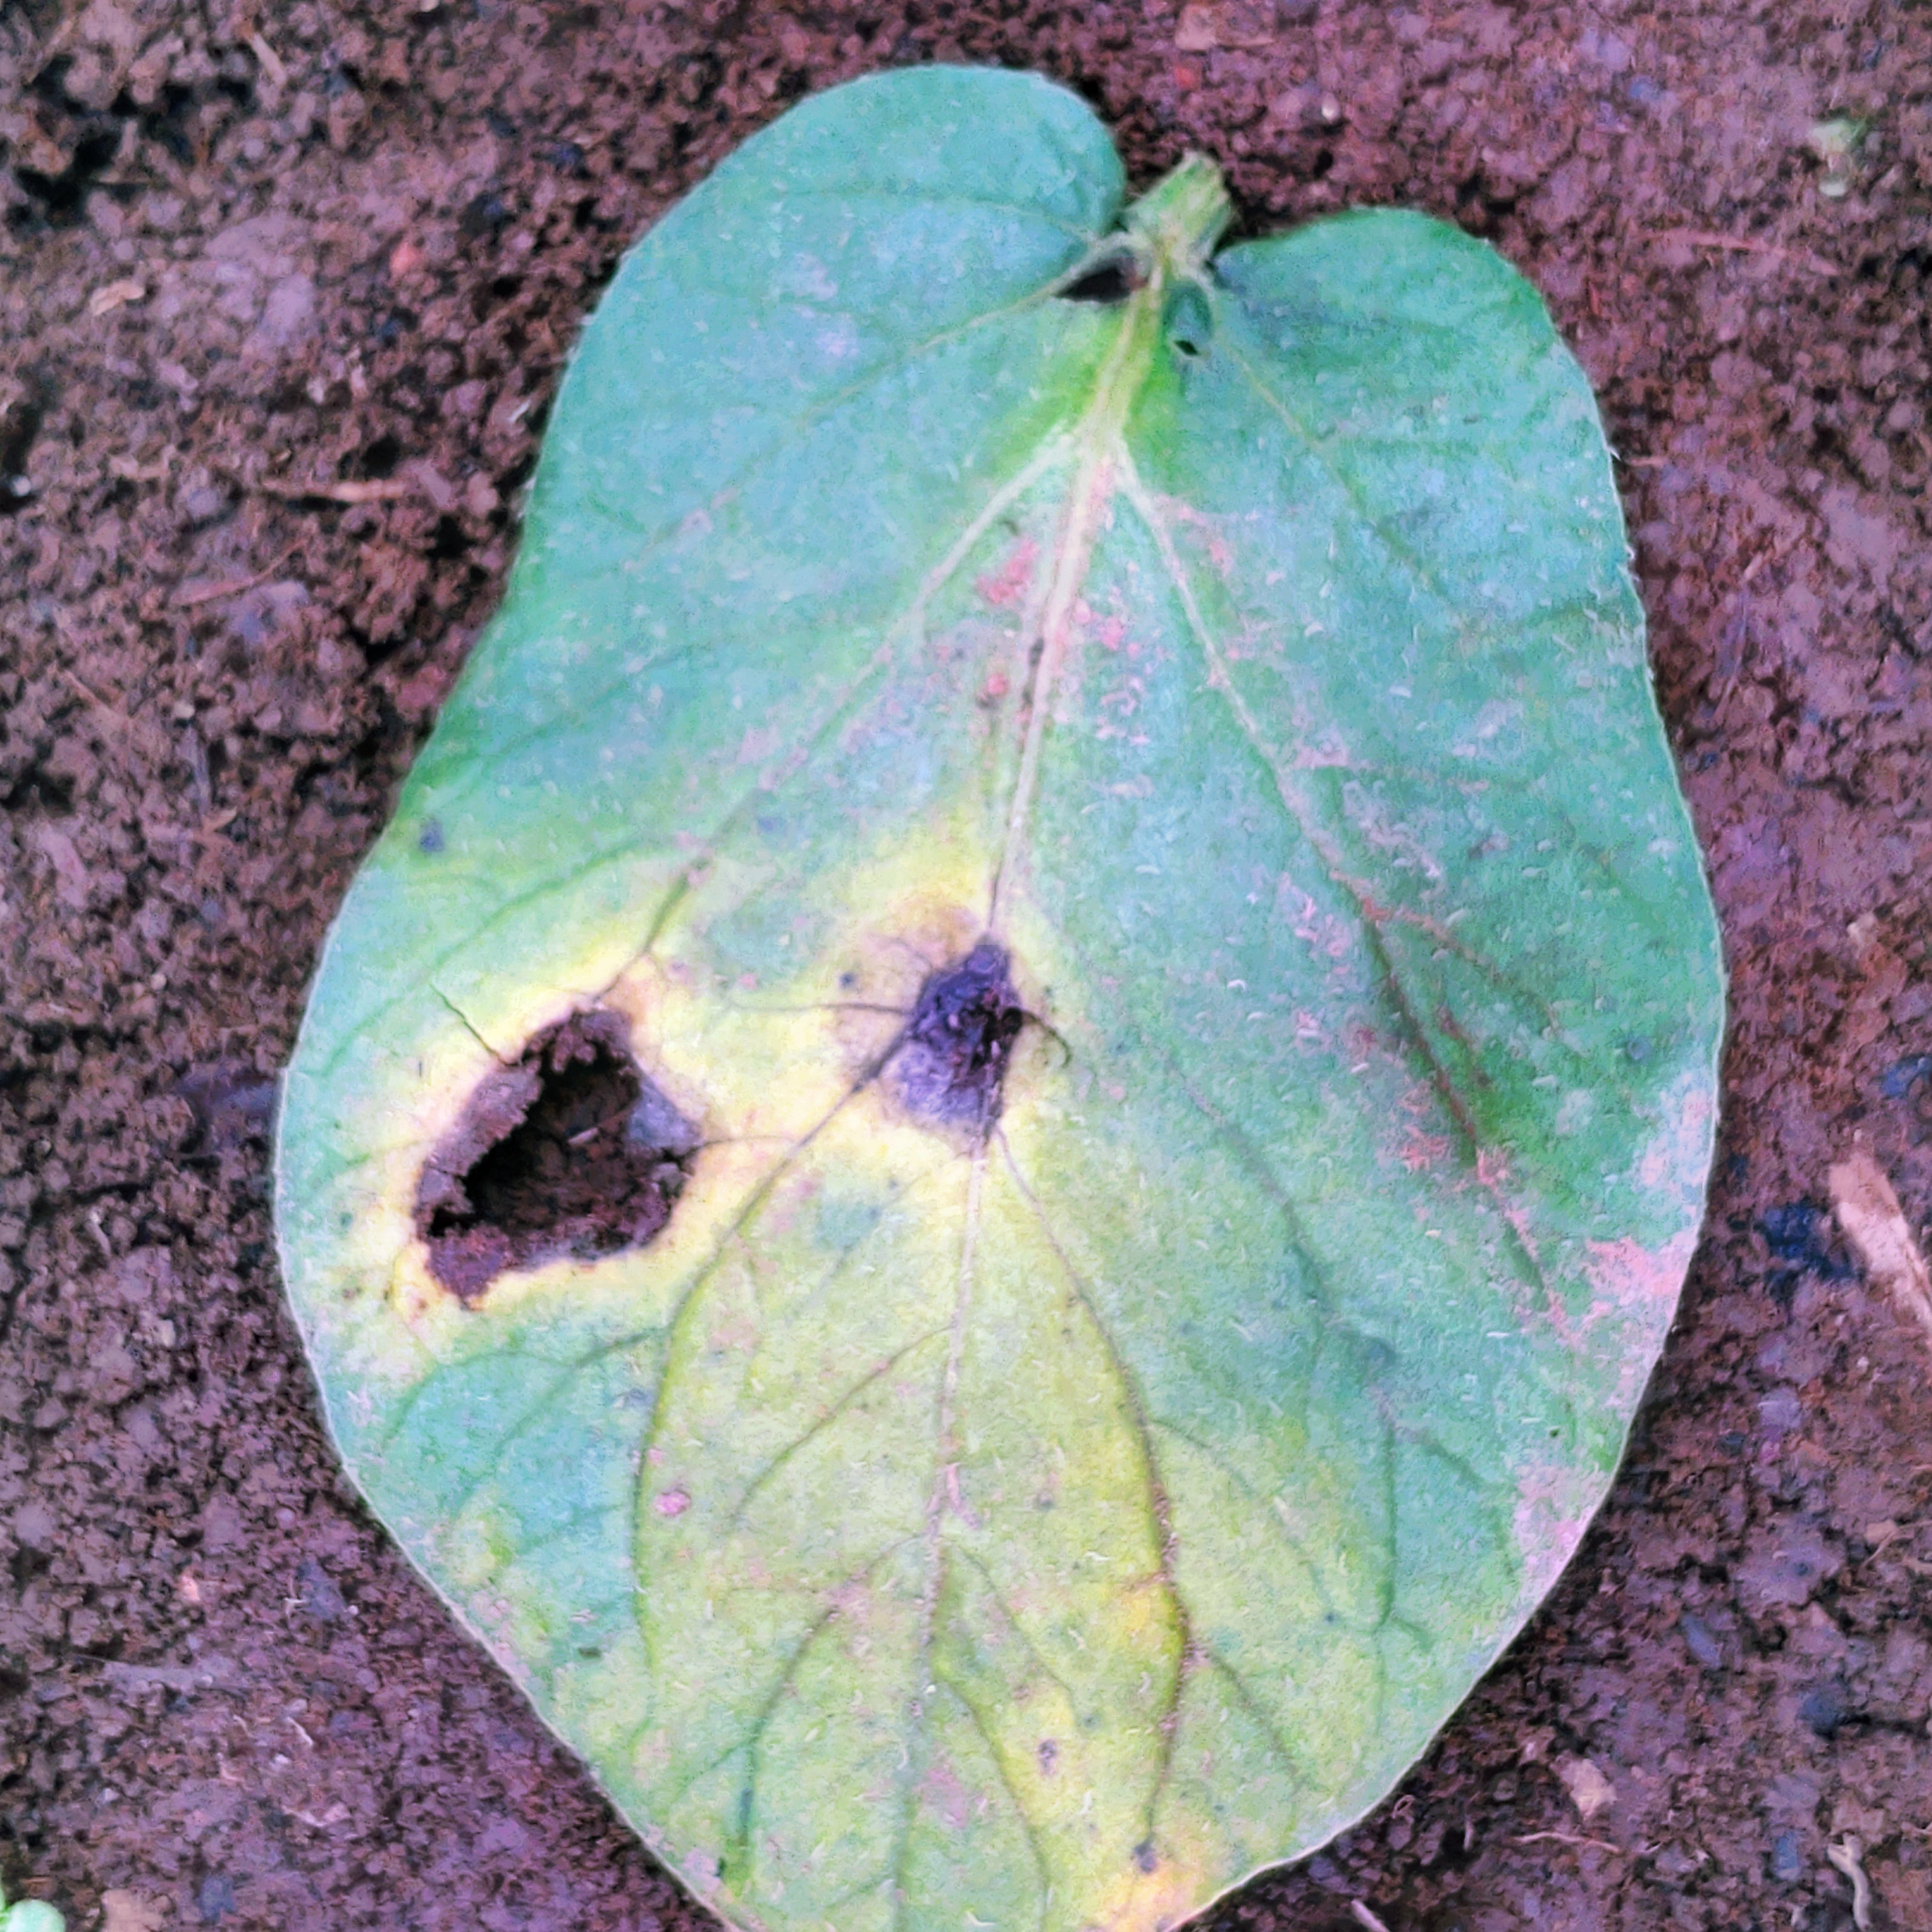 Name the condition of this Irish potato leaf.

late blight
